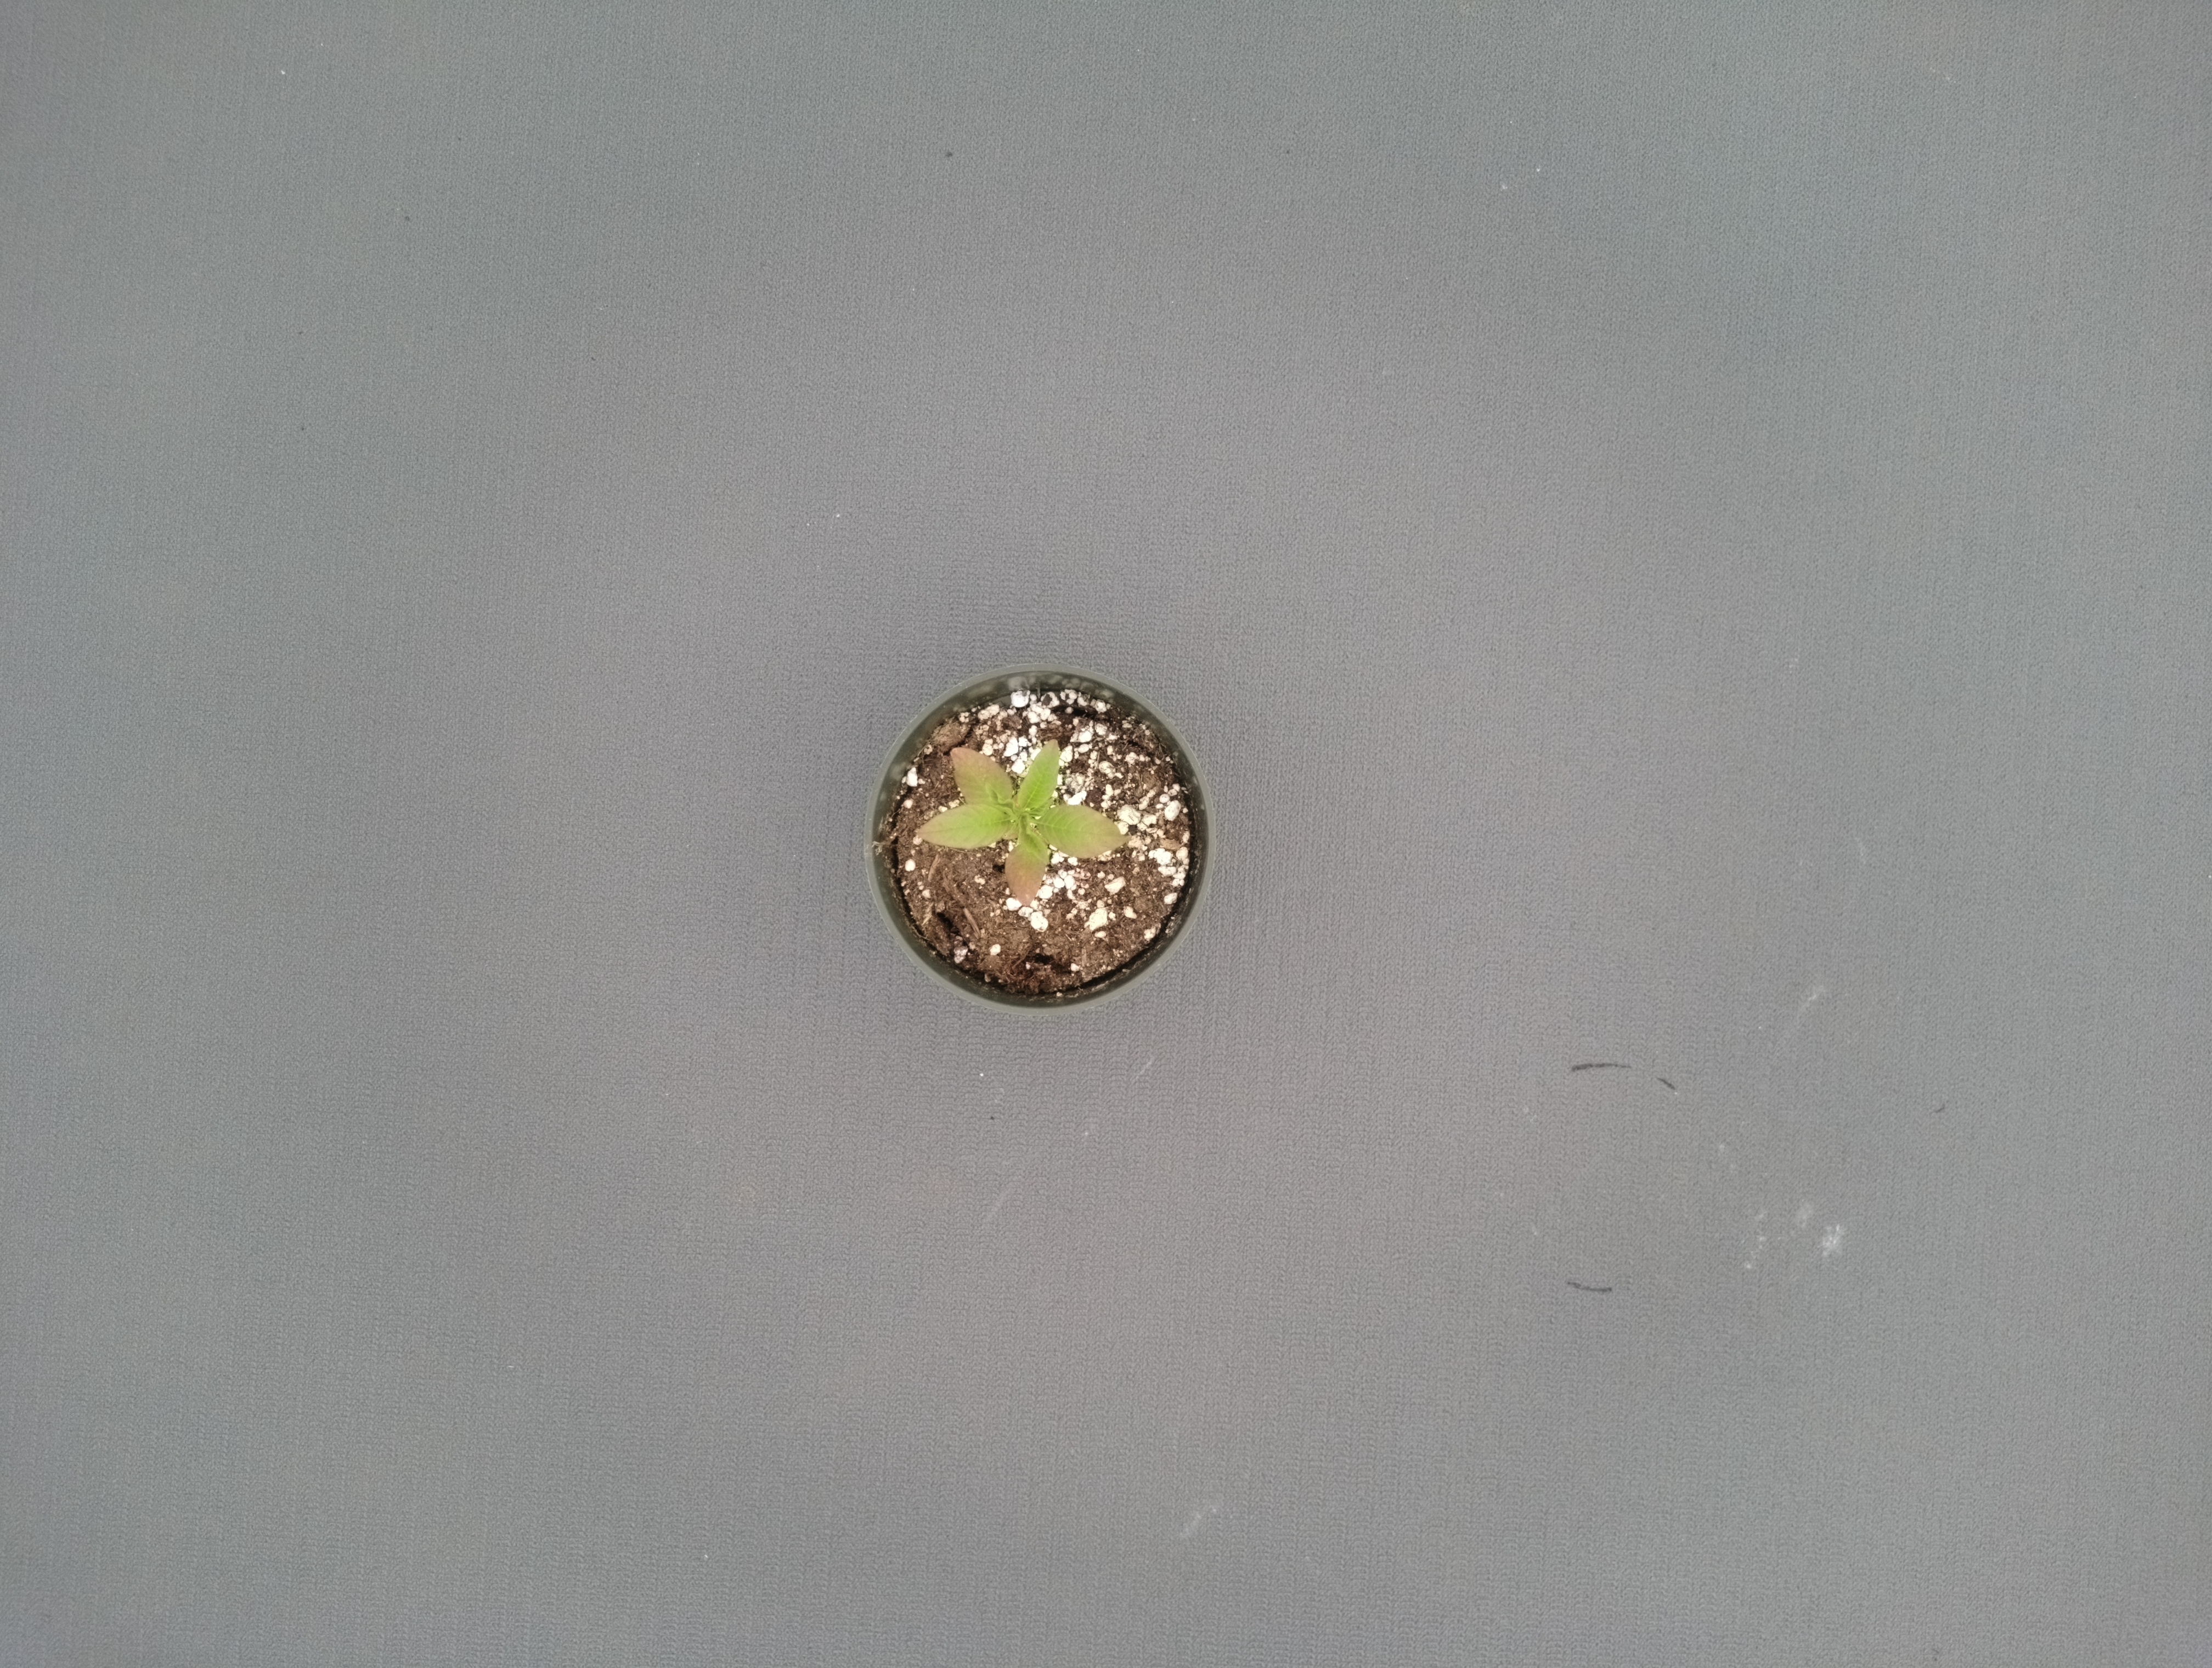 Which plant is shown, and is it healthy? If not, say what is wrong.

waterhemp, chlorosis only
